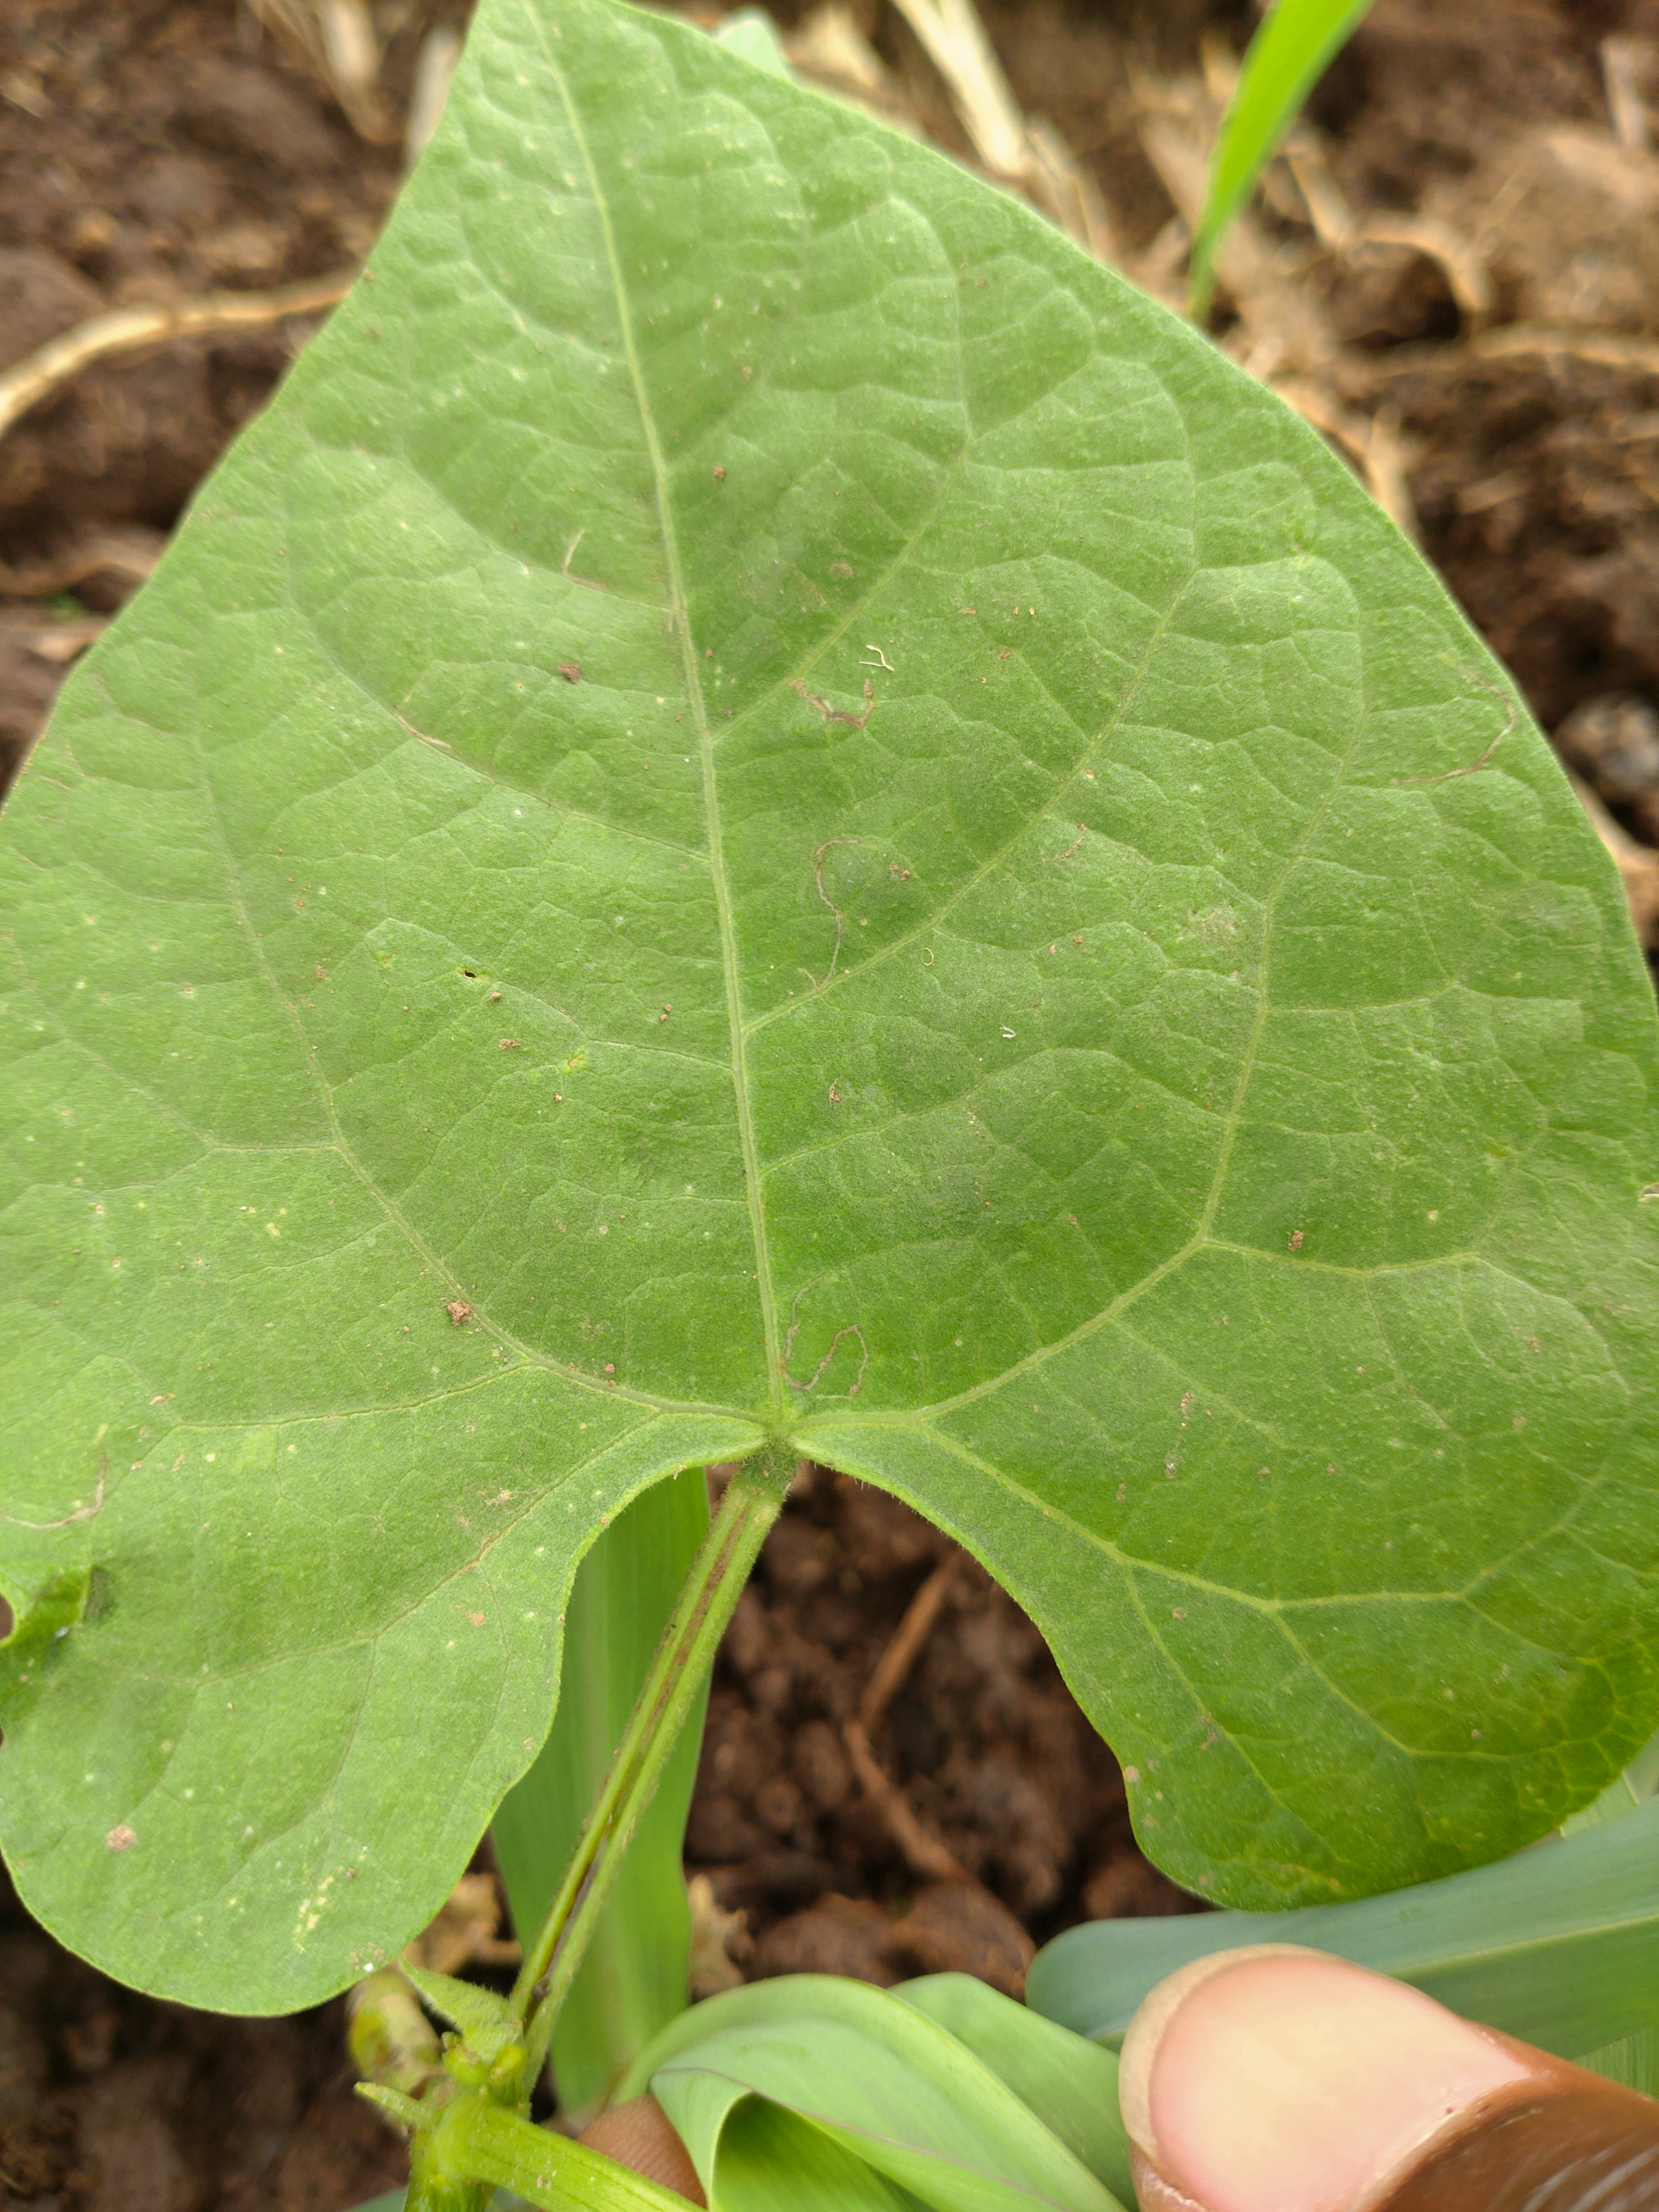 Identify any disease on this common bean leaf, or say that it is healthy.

healthy
